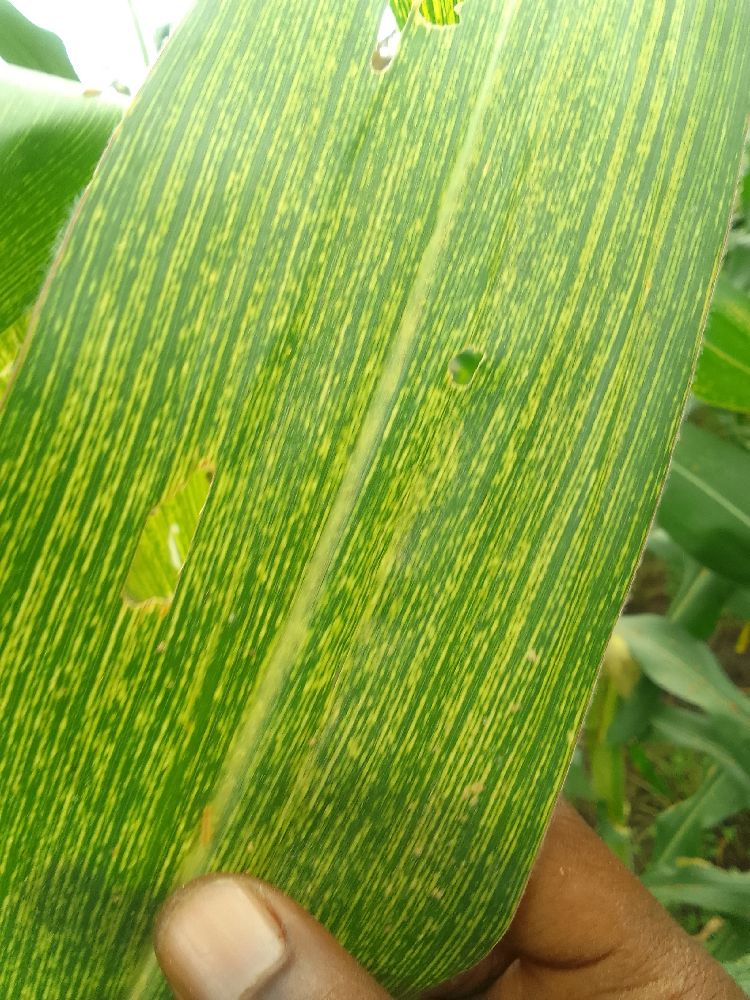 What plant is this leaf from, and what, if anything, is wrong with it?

maize, maize streak virus
